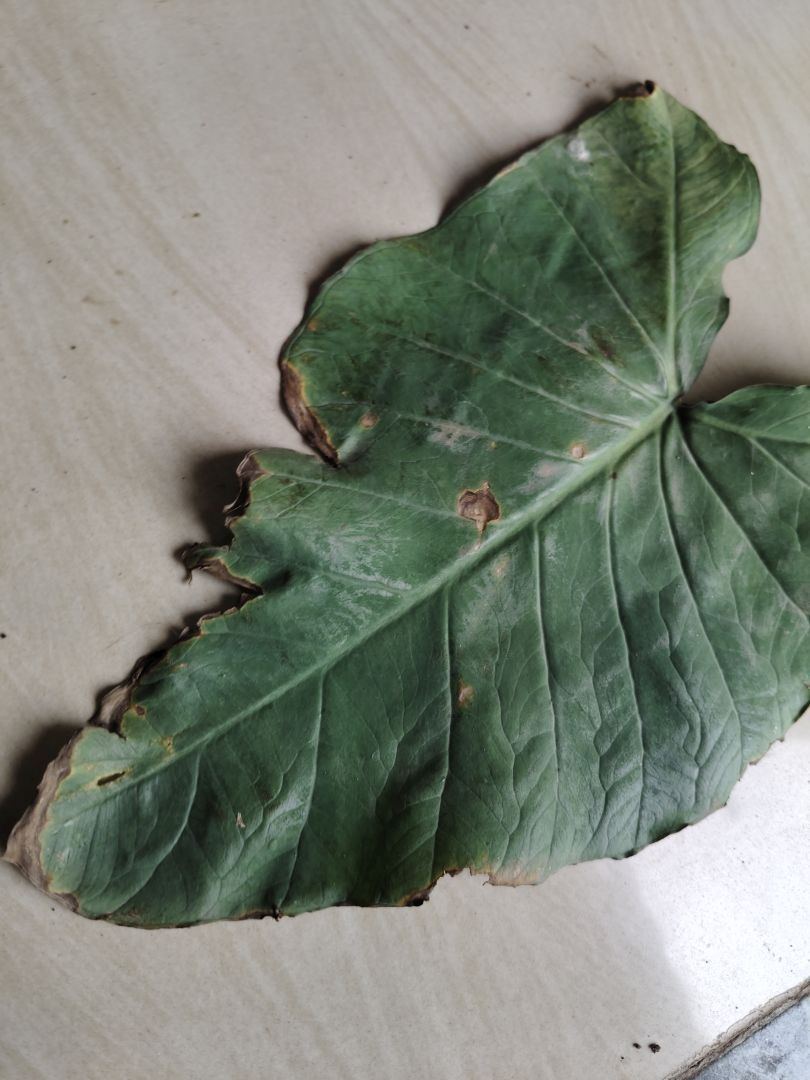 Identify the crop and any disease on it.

taro, leaf blight
